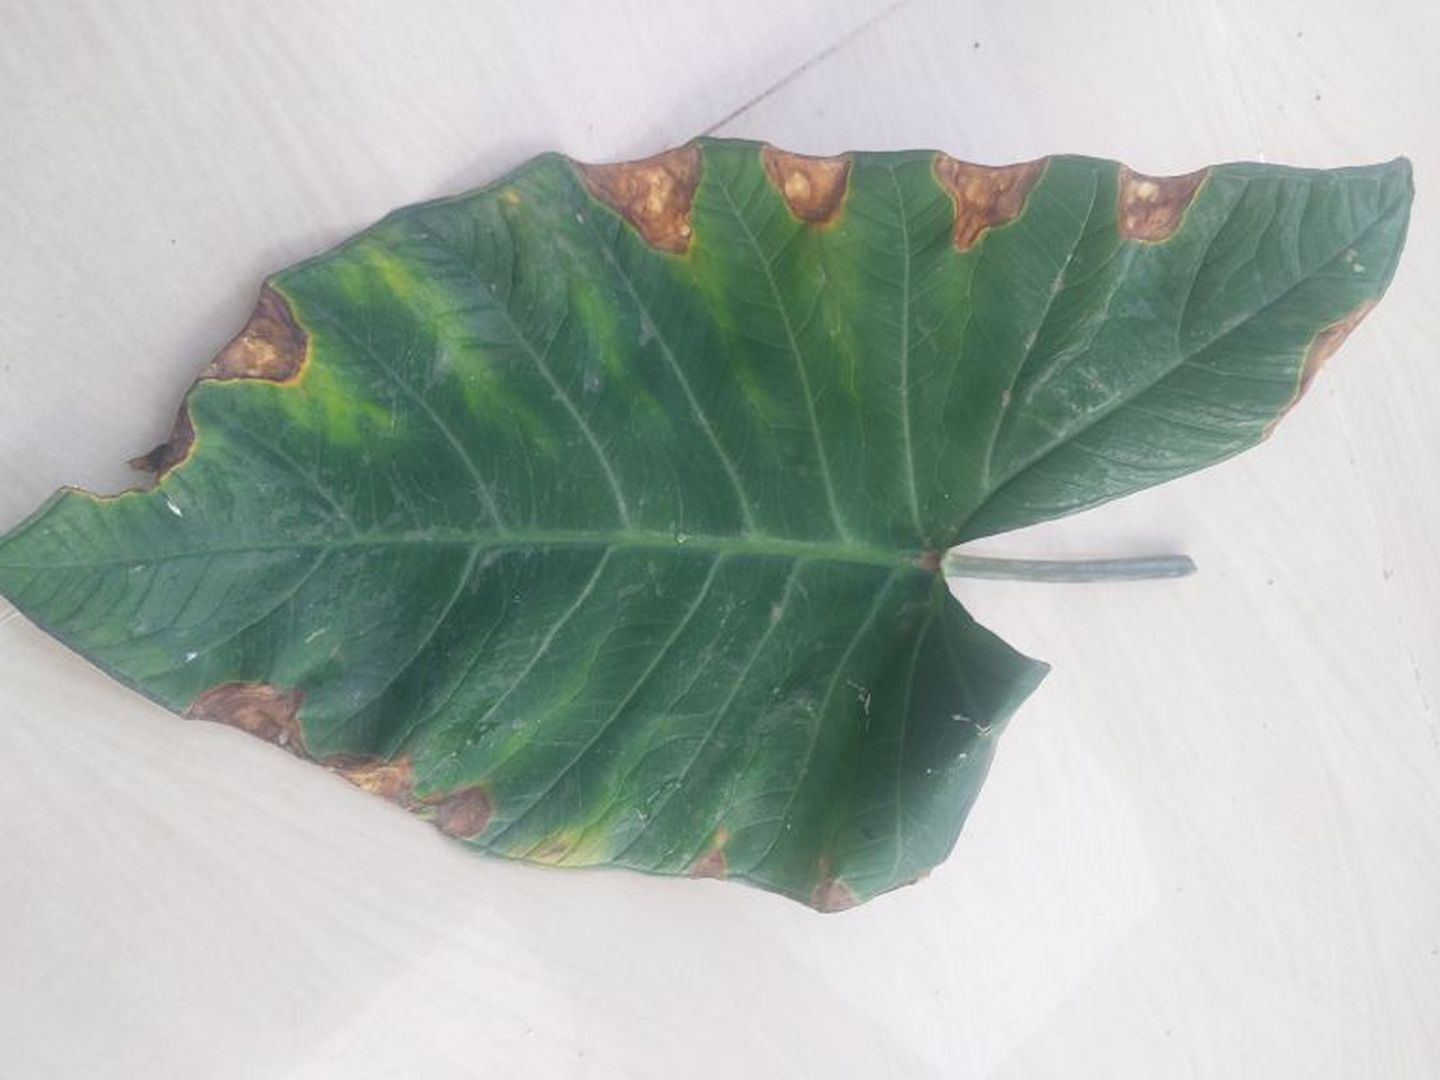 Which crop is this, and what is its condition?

taro, leaf blight
